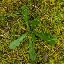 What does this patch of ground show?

structured weed
